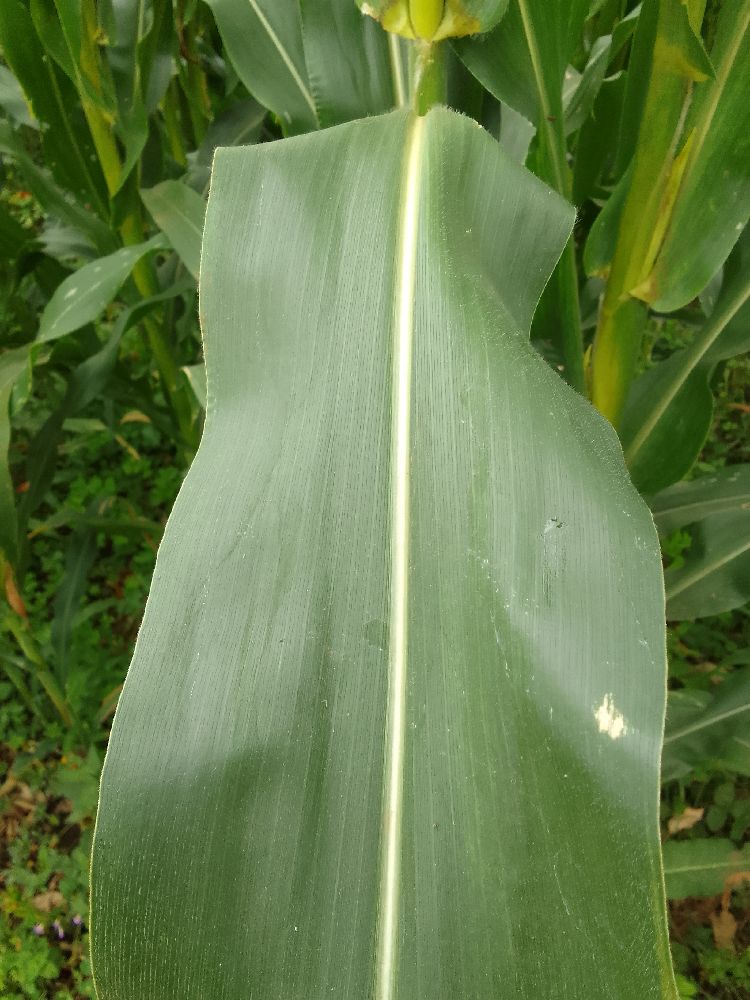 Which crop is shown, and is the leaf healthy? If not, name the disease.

maize, healthy
